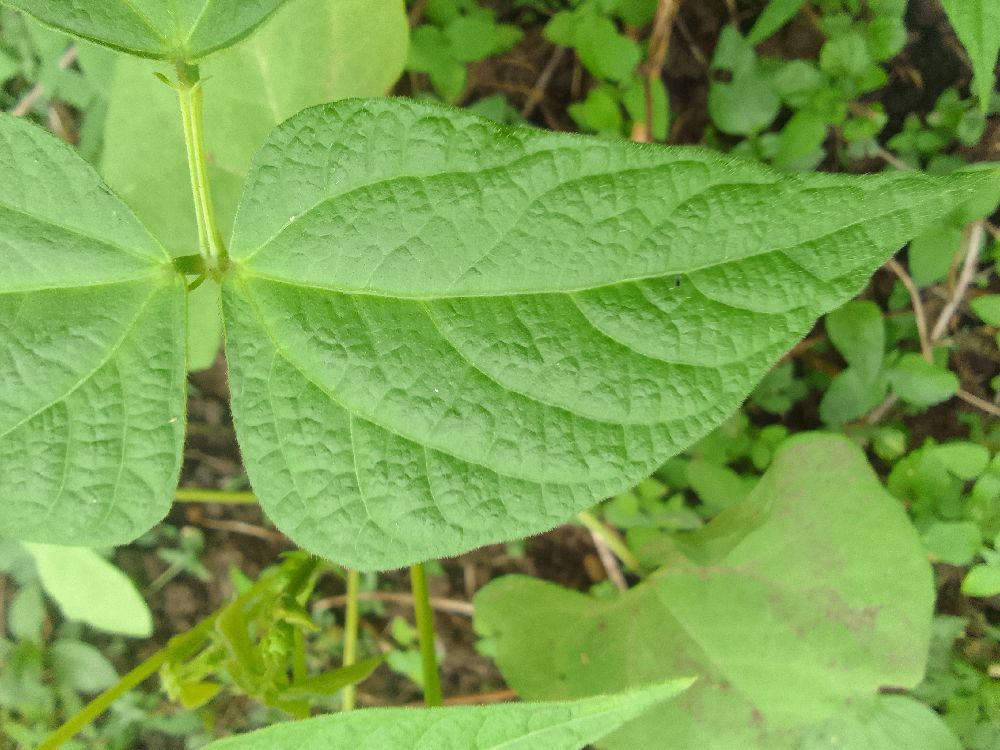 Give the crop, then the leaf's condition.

common bean, healthy
